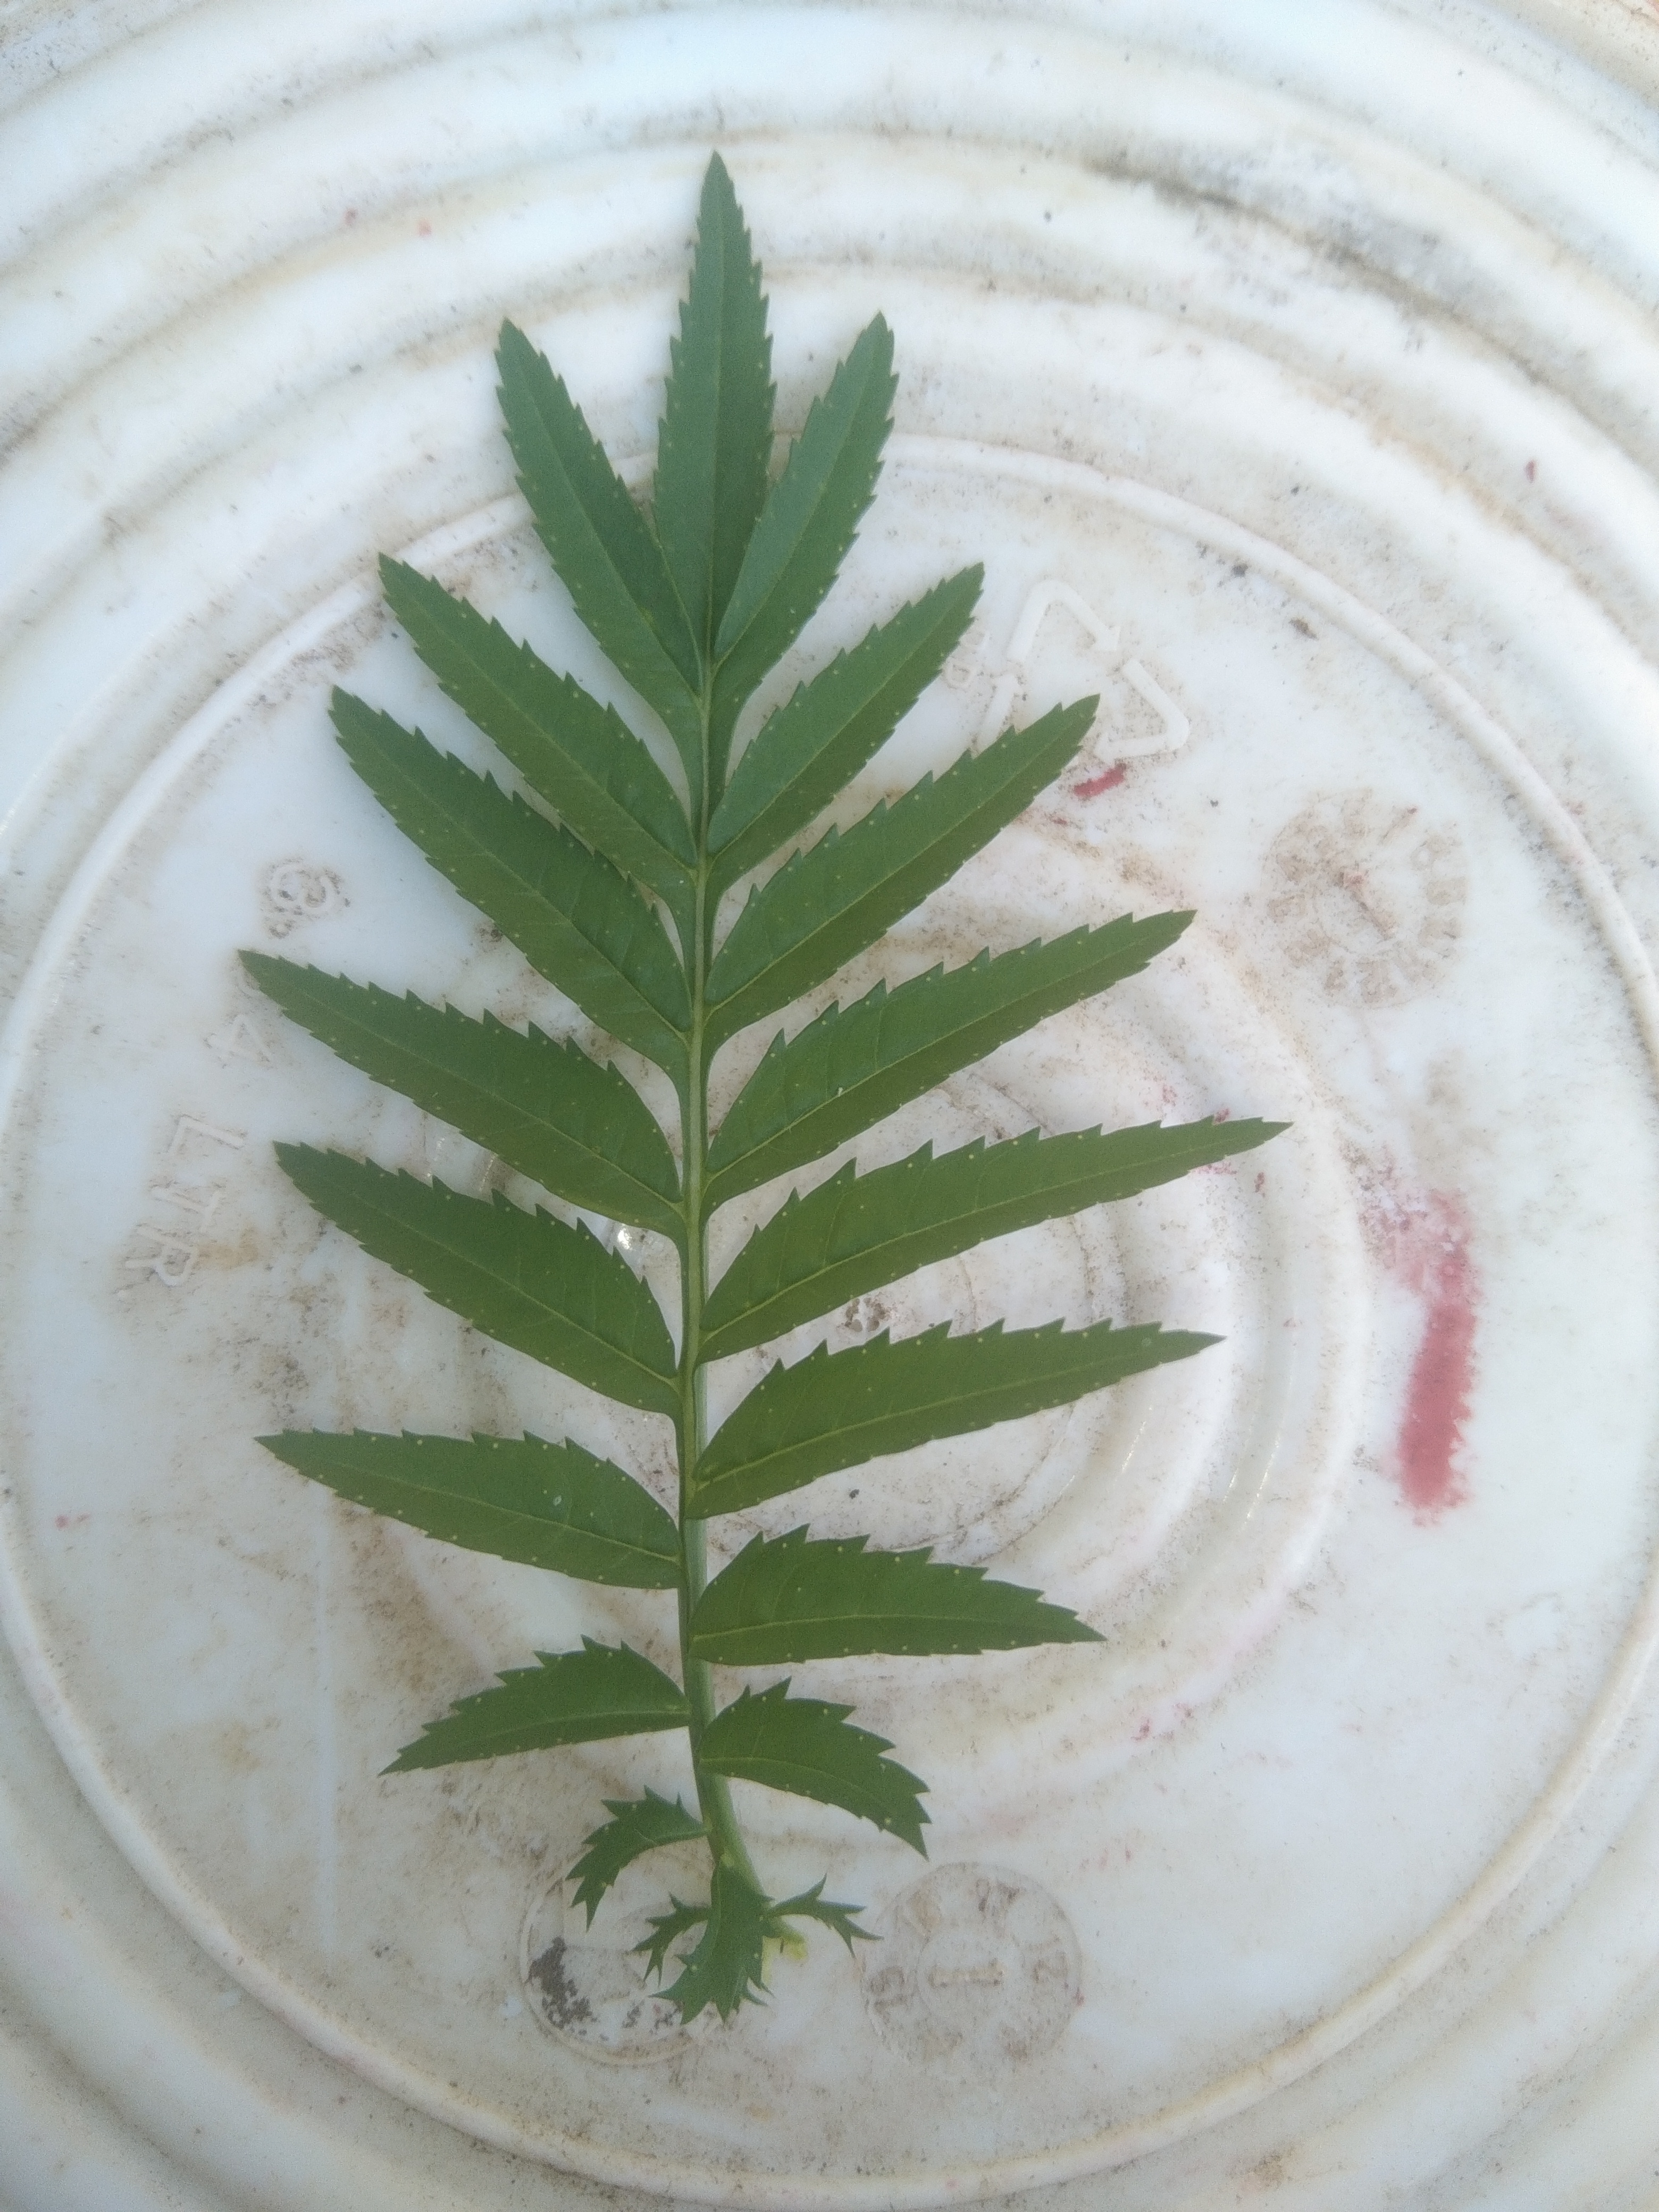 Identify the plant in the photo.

marigold
